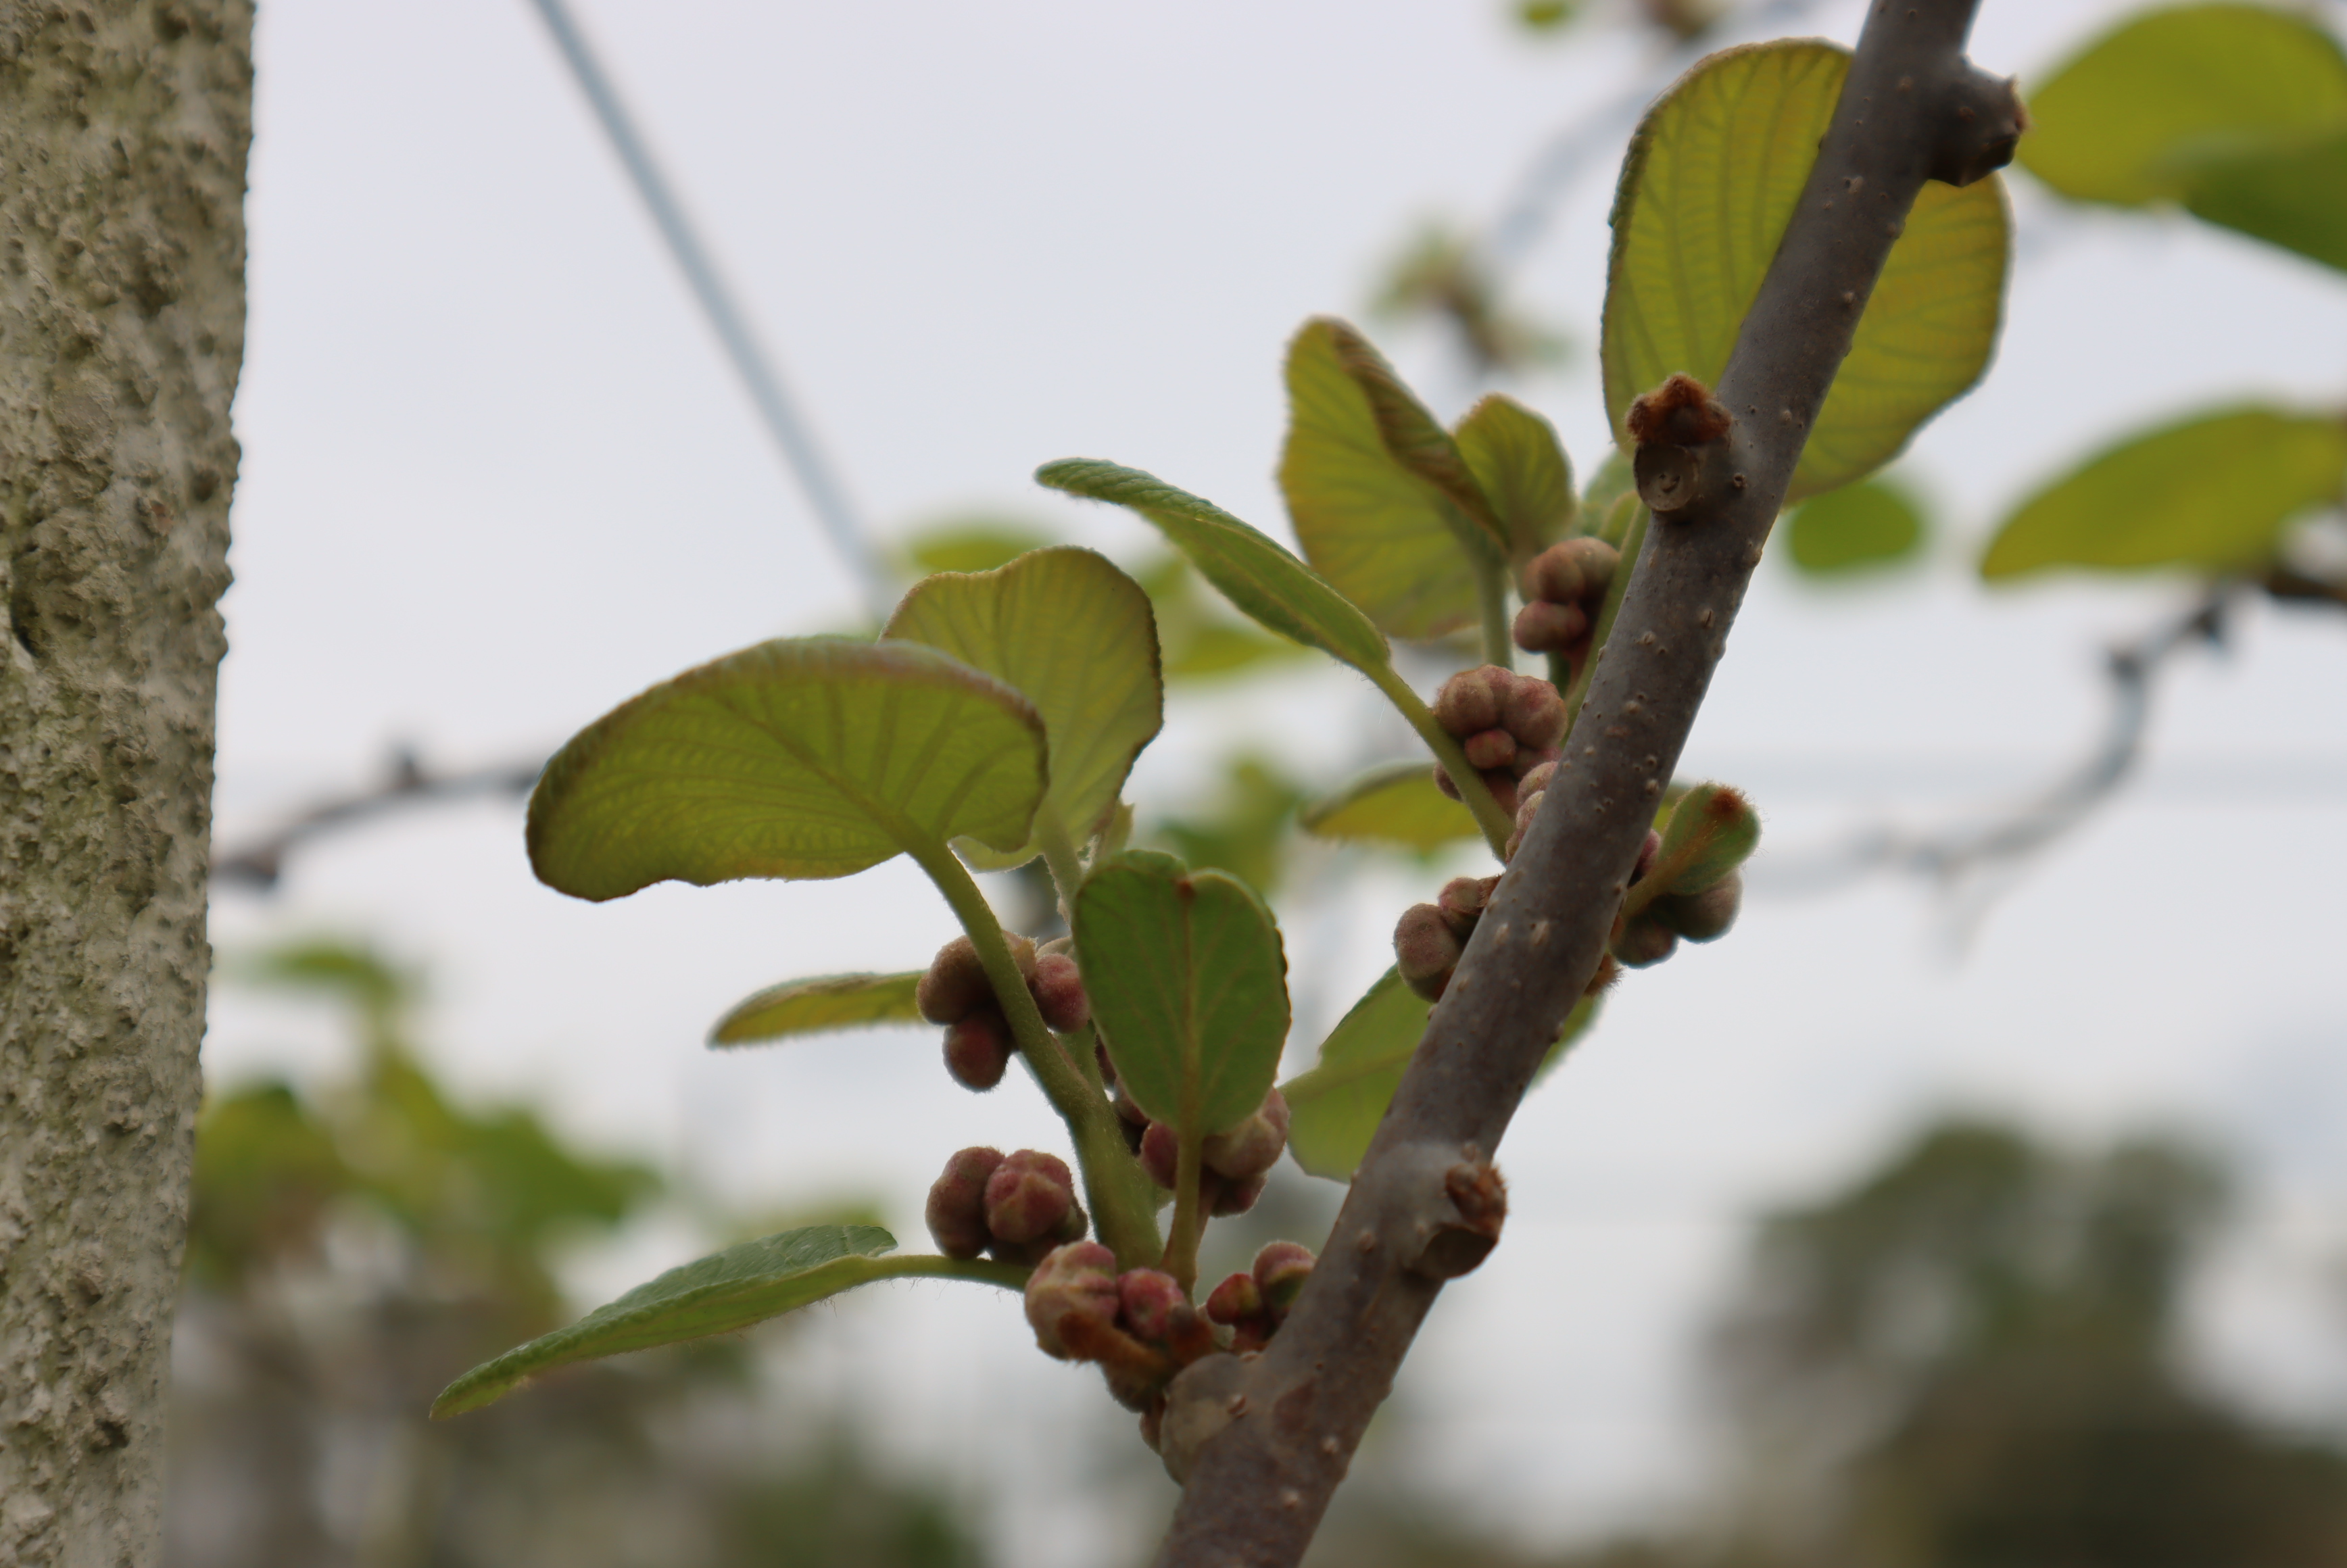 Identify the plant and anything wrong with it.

kiwi, healthy
